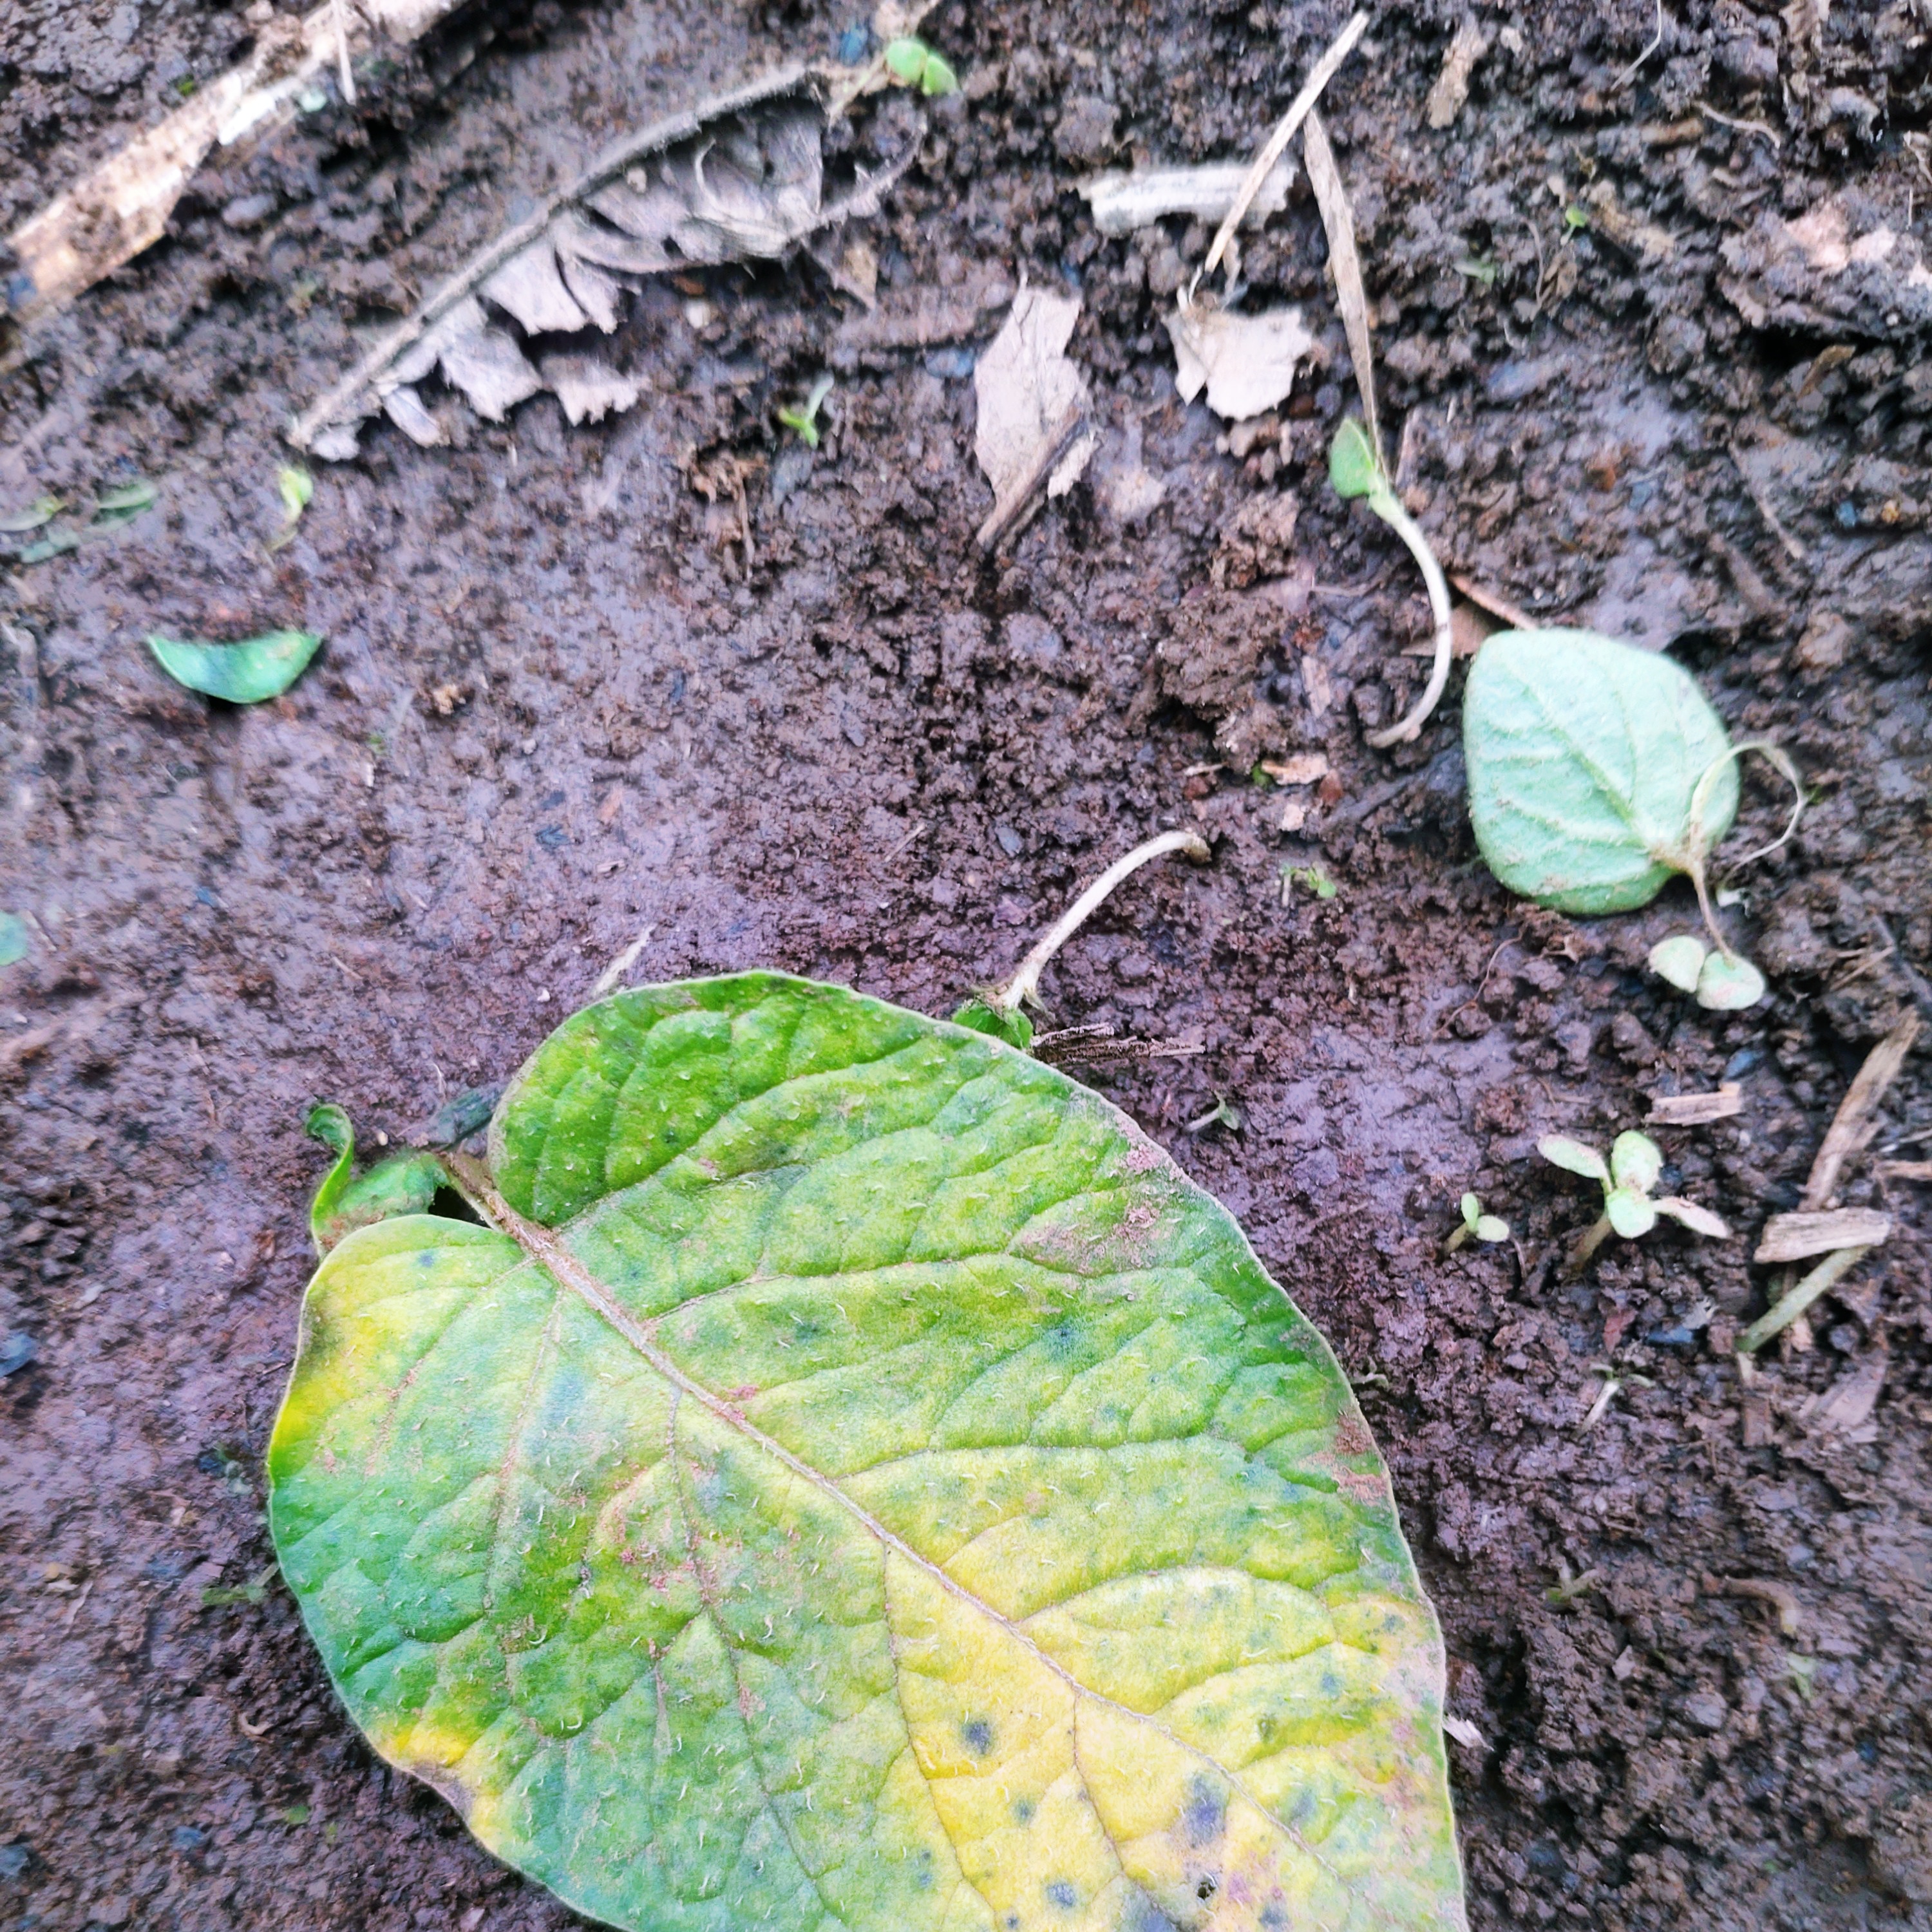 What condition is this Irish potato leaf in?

late blight
